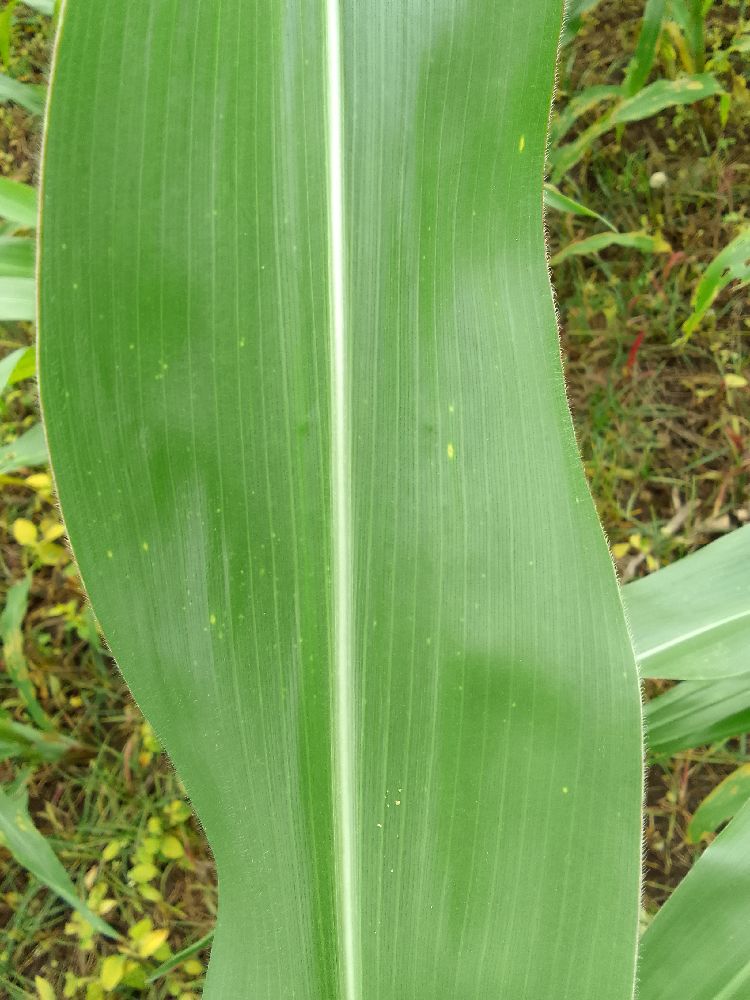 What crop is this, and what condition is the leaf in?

maize, healthy
